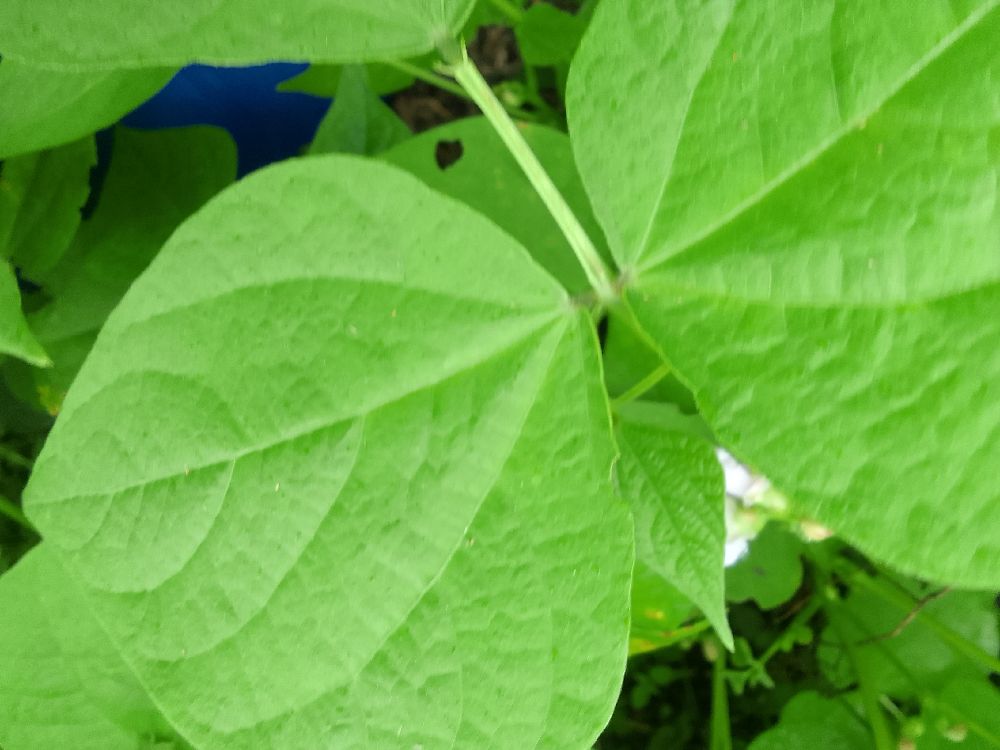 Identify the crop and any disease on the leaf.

common bean, healthy
